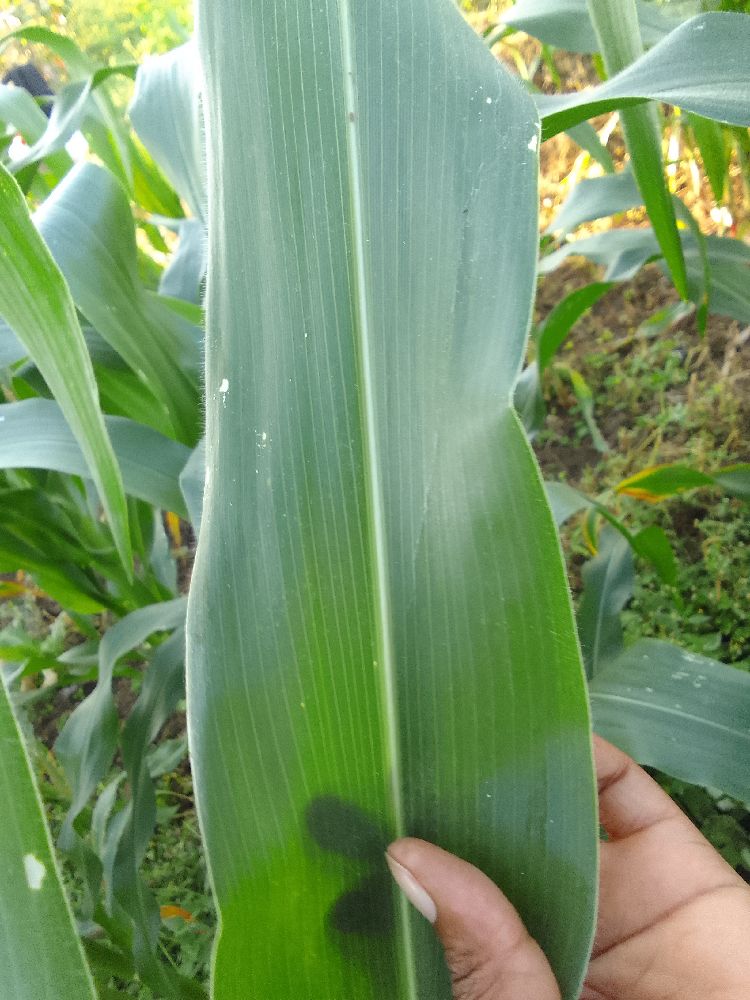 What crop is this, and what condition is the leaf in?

maize, healthy
